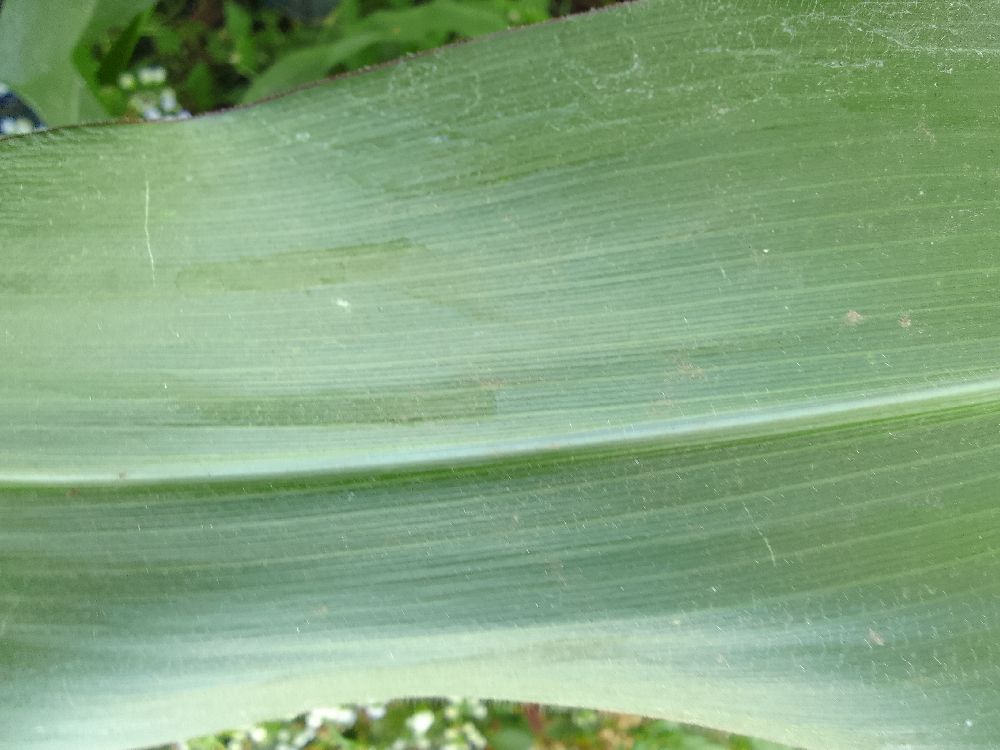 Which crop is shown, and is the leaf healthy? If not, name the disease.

maize, healthy
